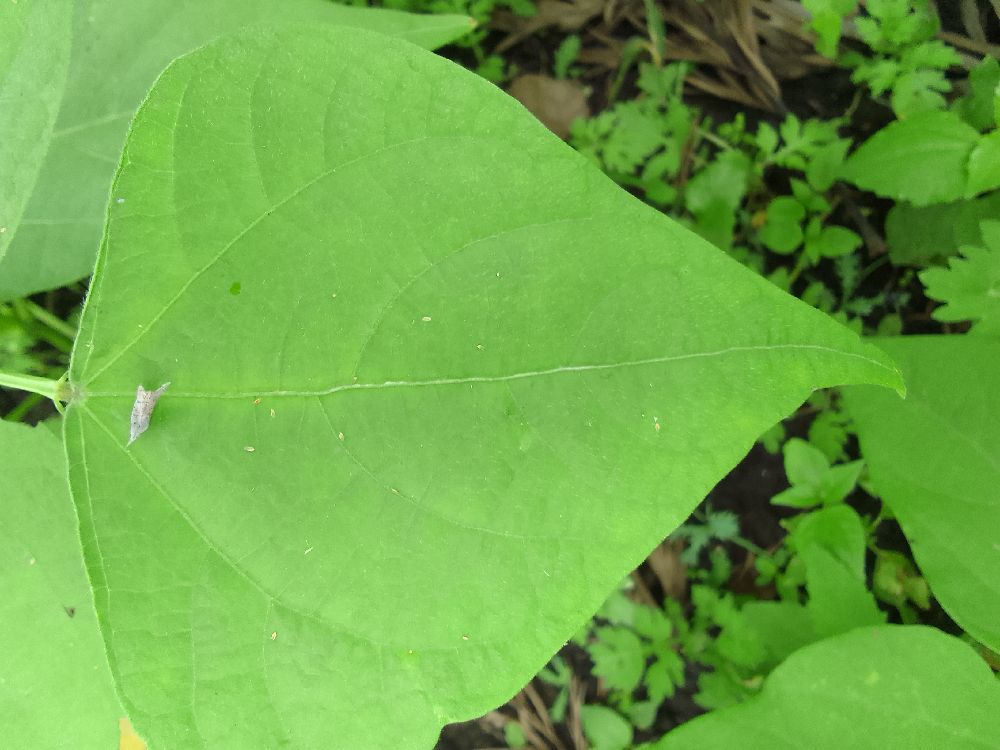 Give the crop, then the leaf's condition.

common bean, healthy
